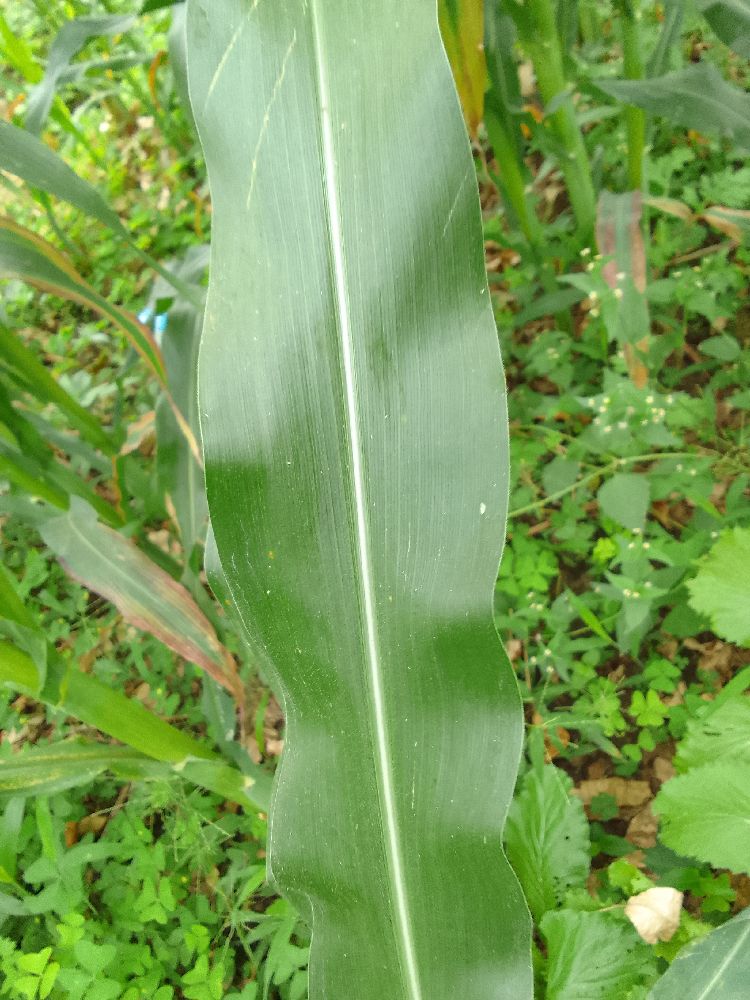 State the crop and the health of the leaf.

maize, healthy
